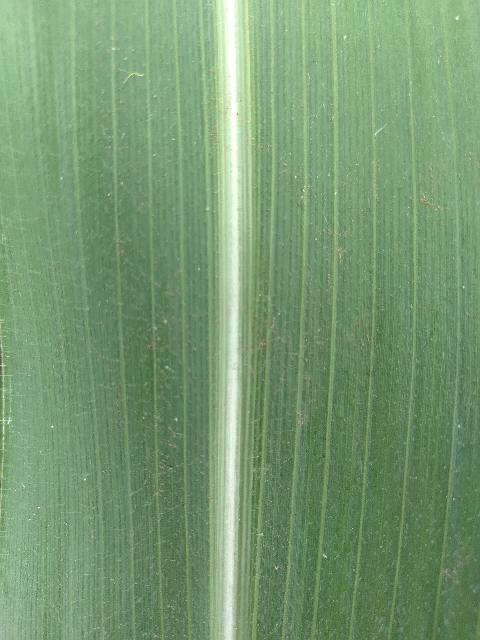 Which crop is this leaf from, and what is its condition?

maize, healthy
